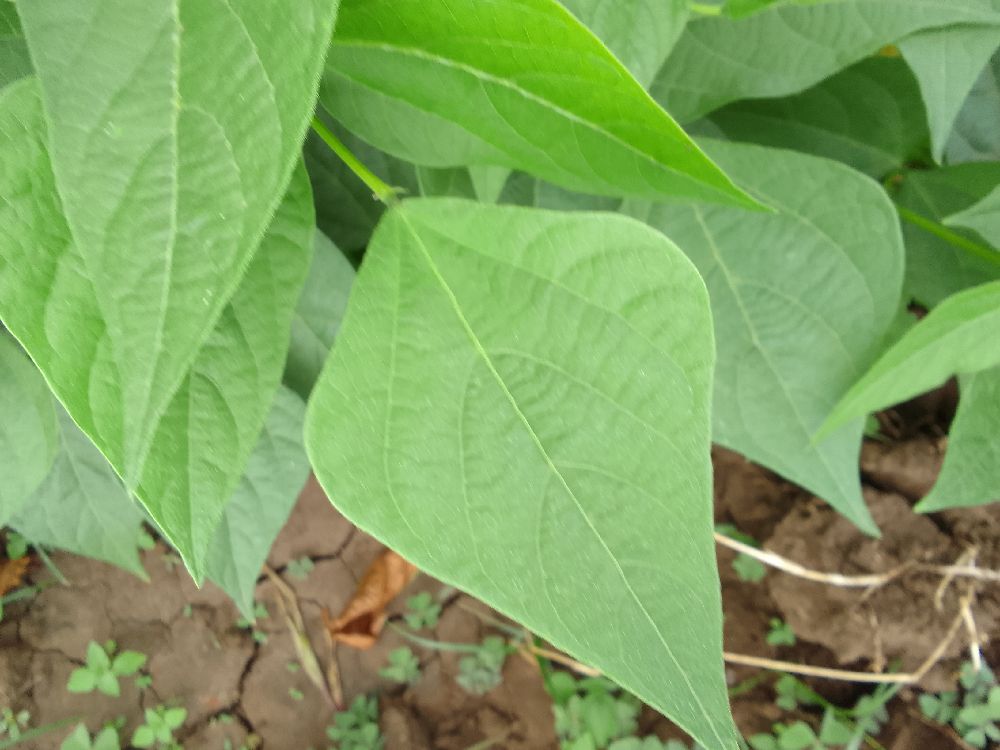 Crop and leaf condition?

common bean, healthy
